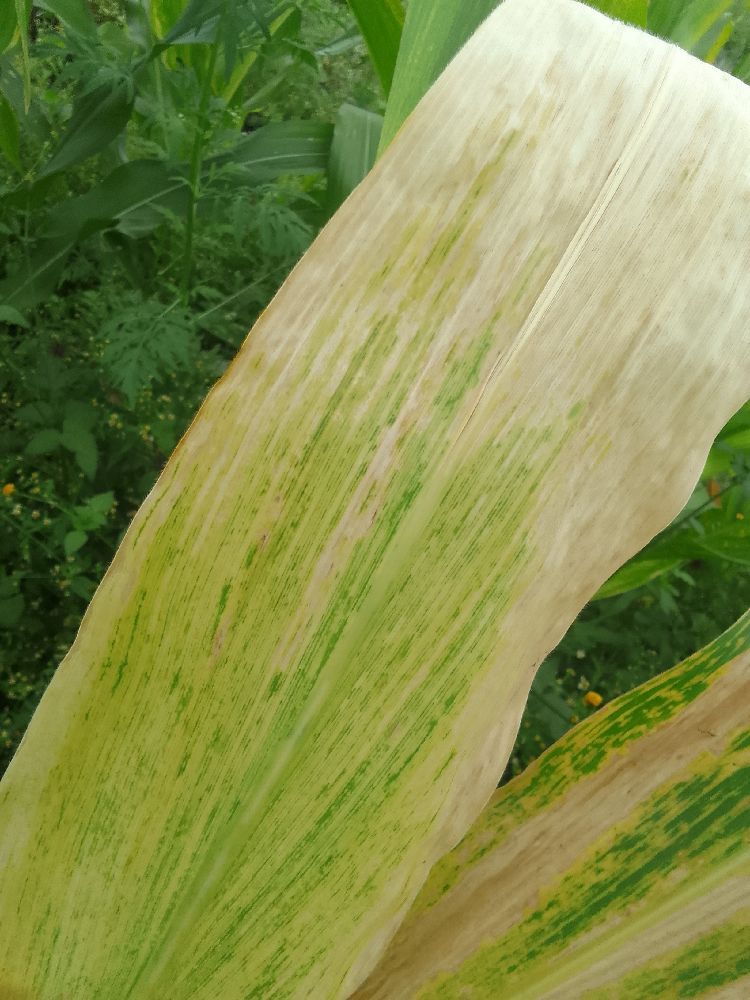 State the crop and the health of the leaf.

maize, maize lethal necrosis
